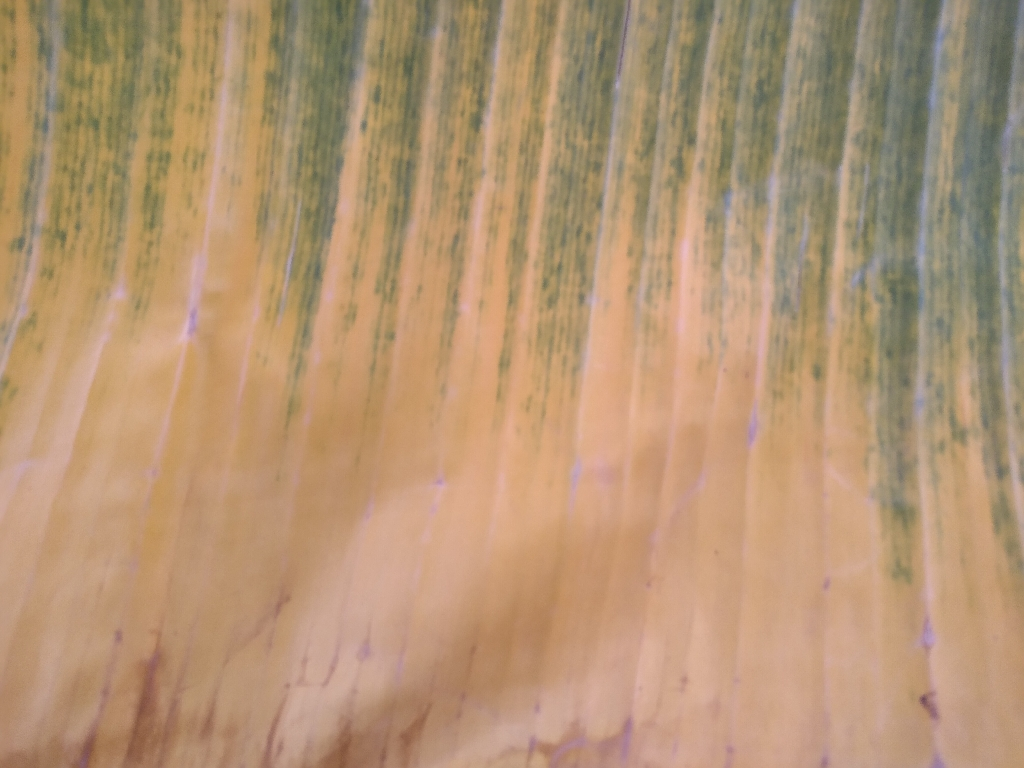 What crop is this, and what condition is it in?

banana, fusarium wilt race 1
